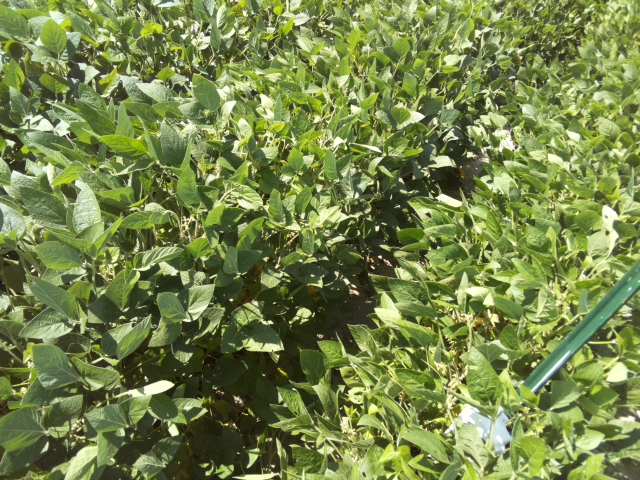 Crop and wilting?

soybean, leaflets folding inward at secondary pulvinus with no turgor loss in leaflets or petioles
